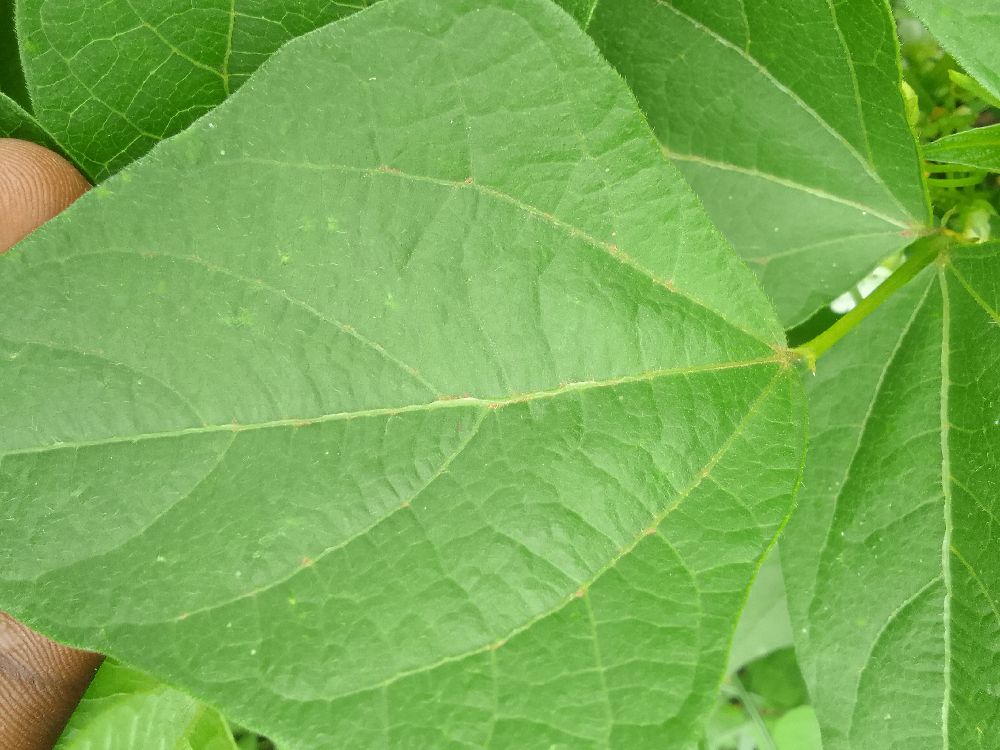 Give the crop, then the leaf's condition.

common bean, healthy
